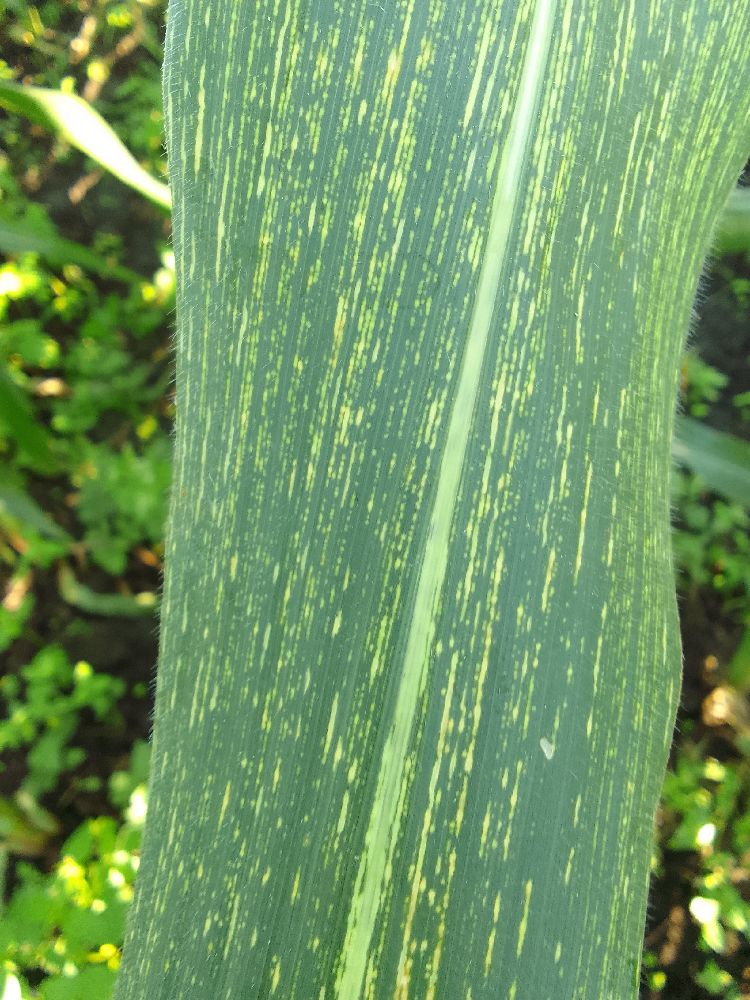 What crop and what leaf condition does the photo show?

maize, maize streak virus
